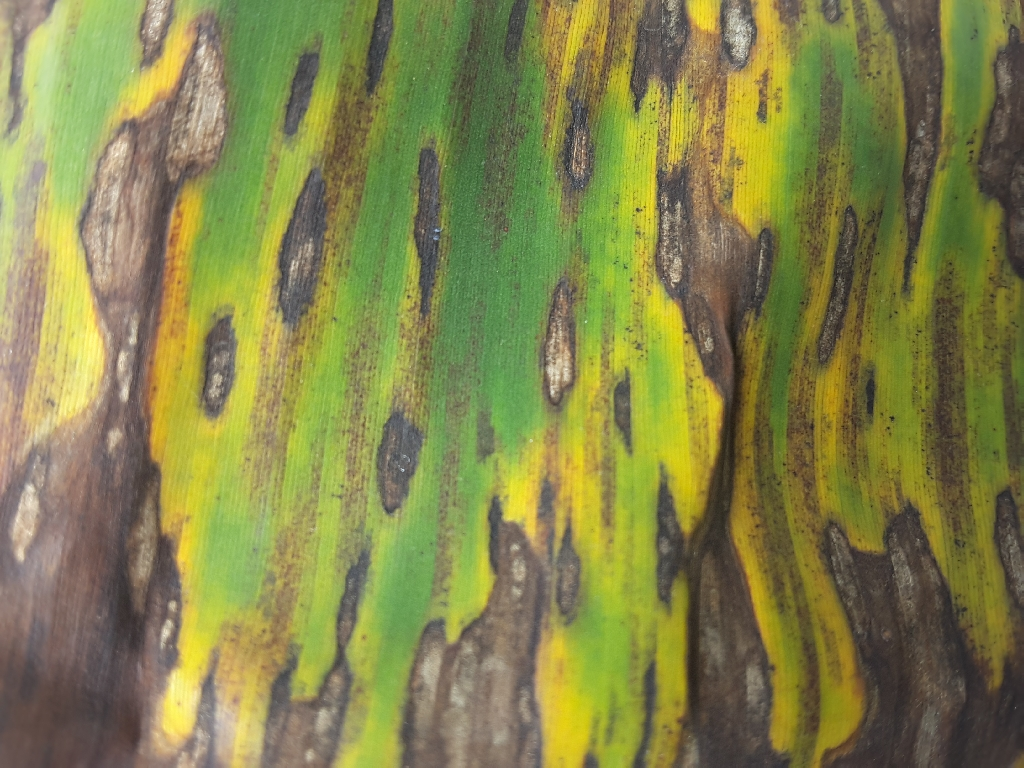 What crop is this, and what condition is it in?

banana, black sigatoka
